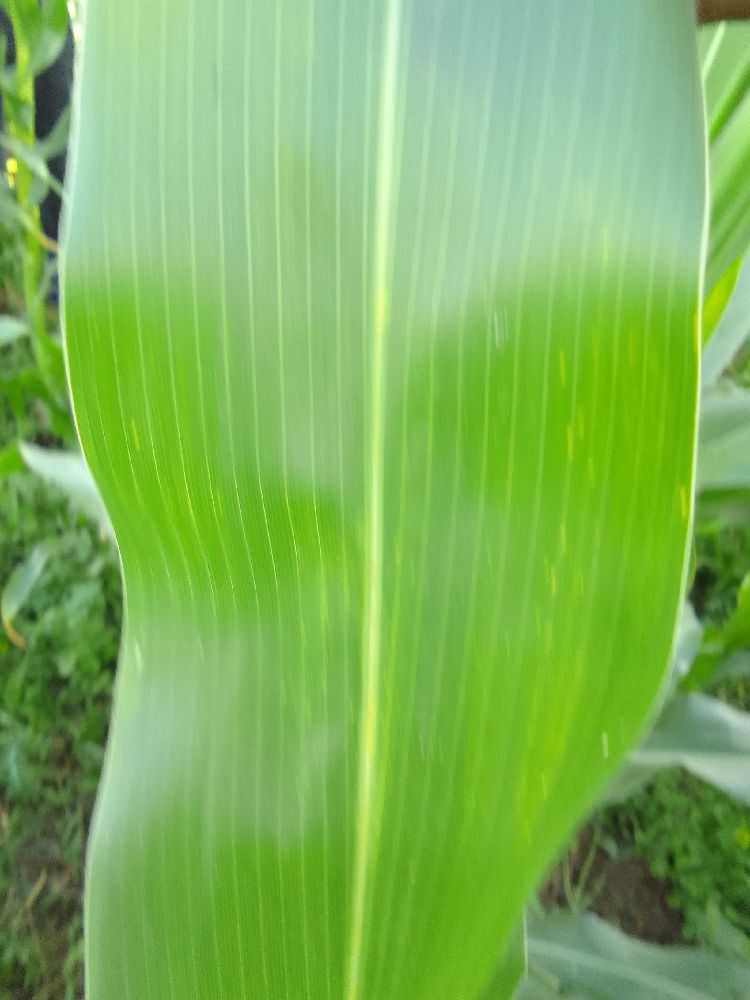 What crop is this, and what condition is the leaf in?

maize, healthy
